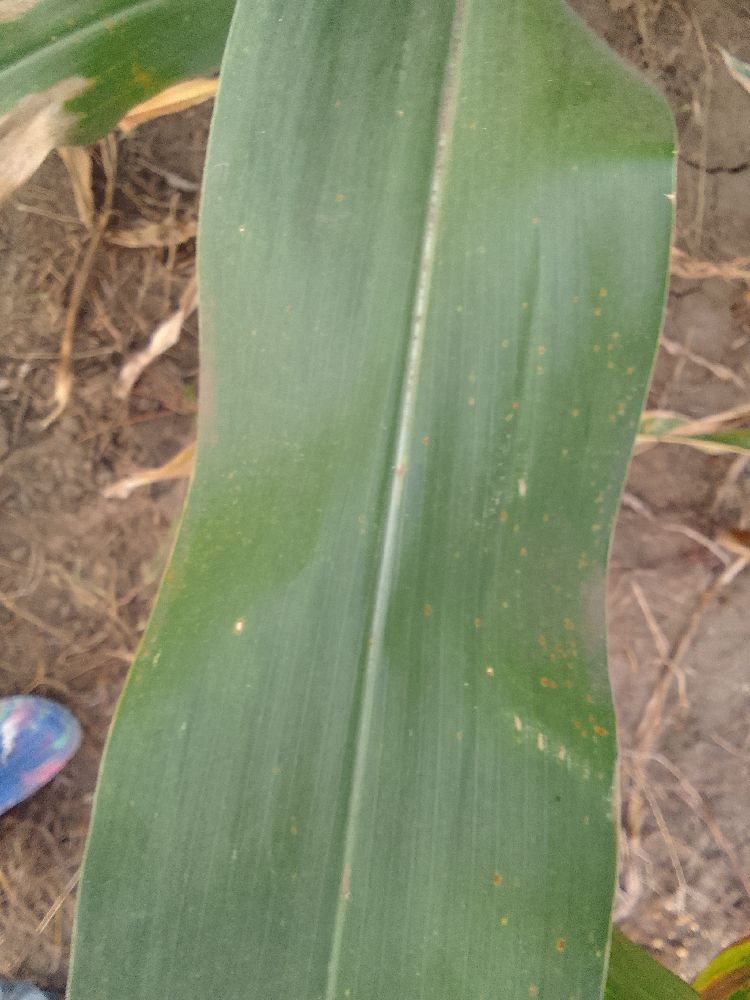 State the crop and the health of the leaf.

maize, healthy
